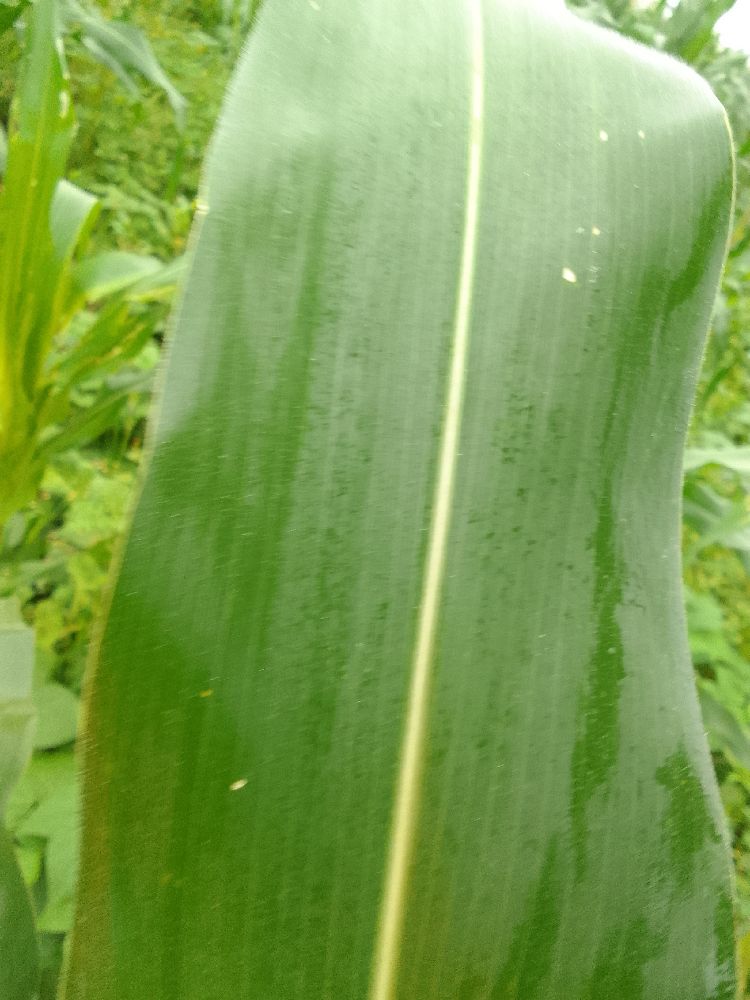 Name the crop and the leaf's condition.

maize, healthy
